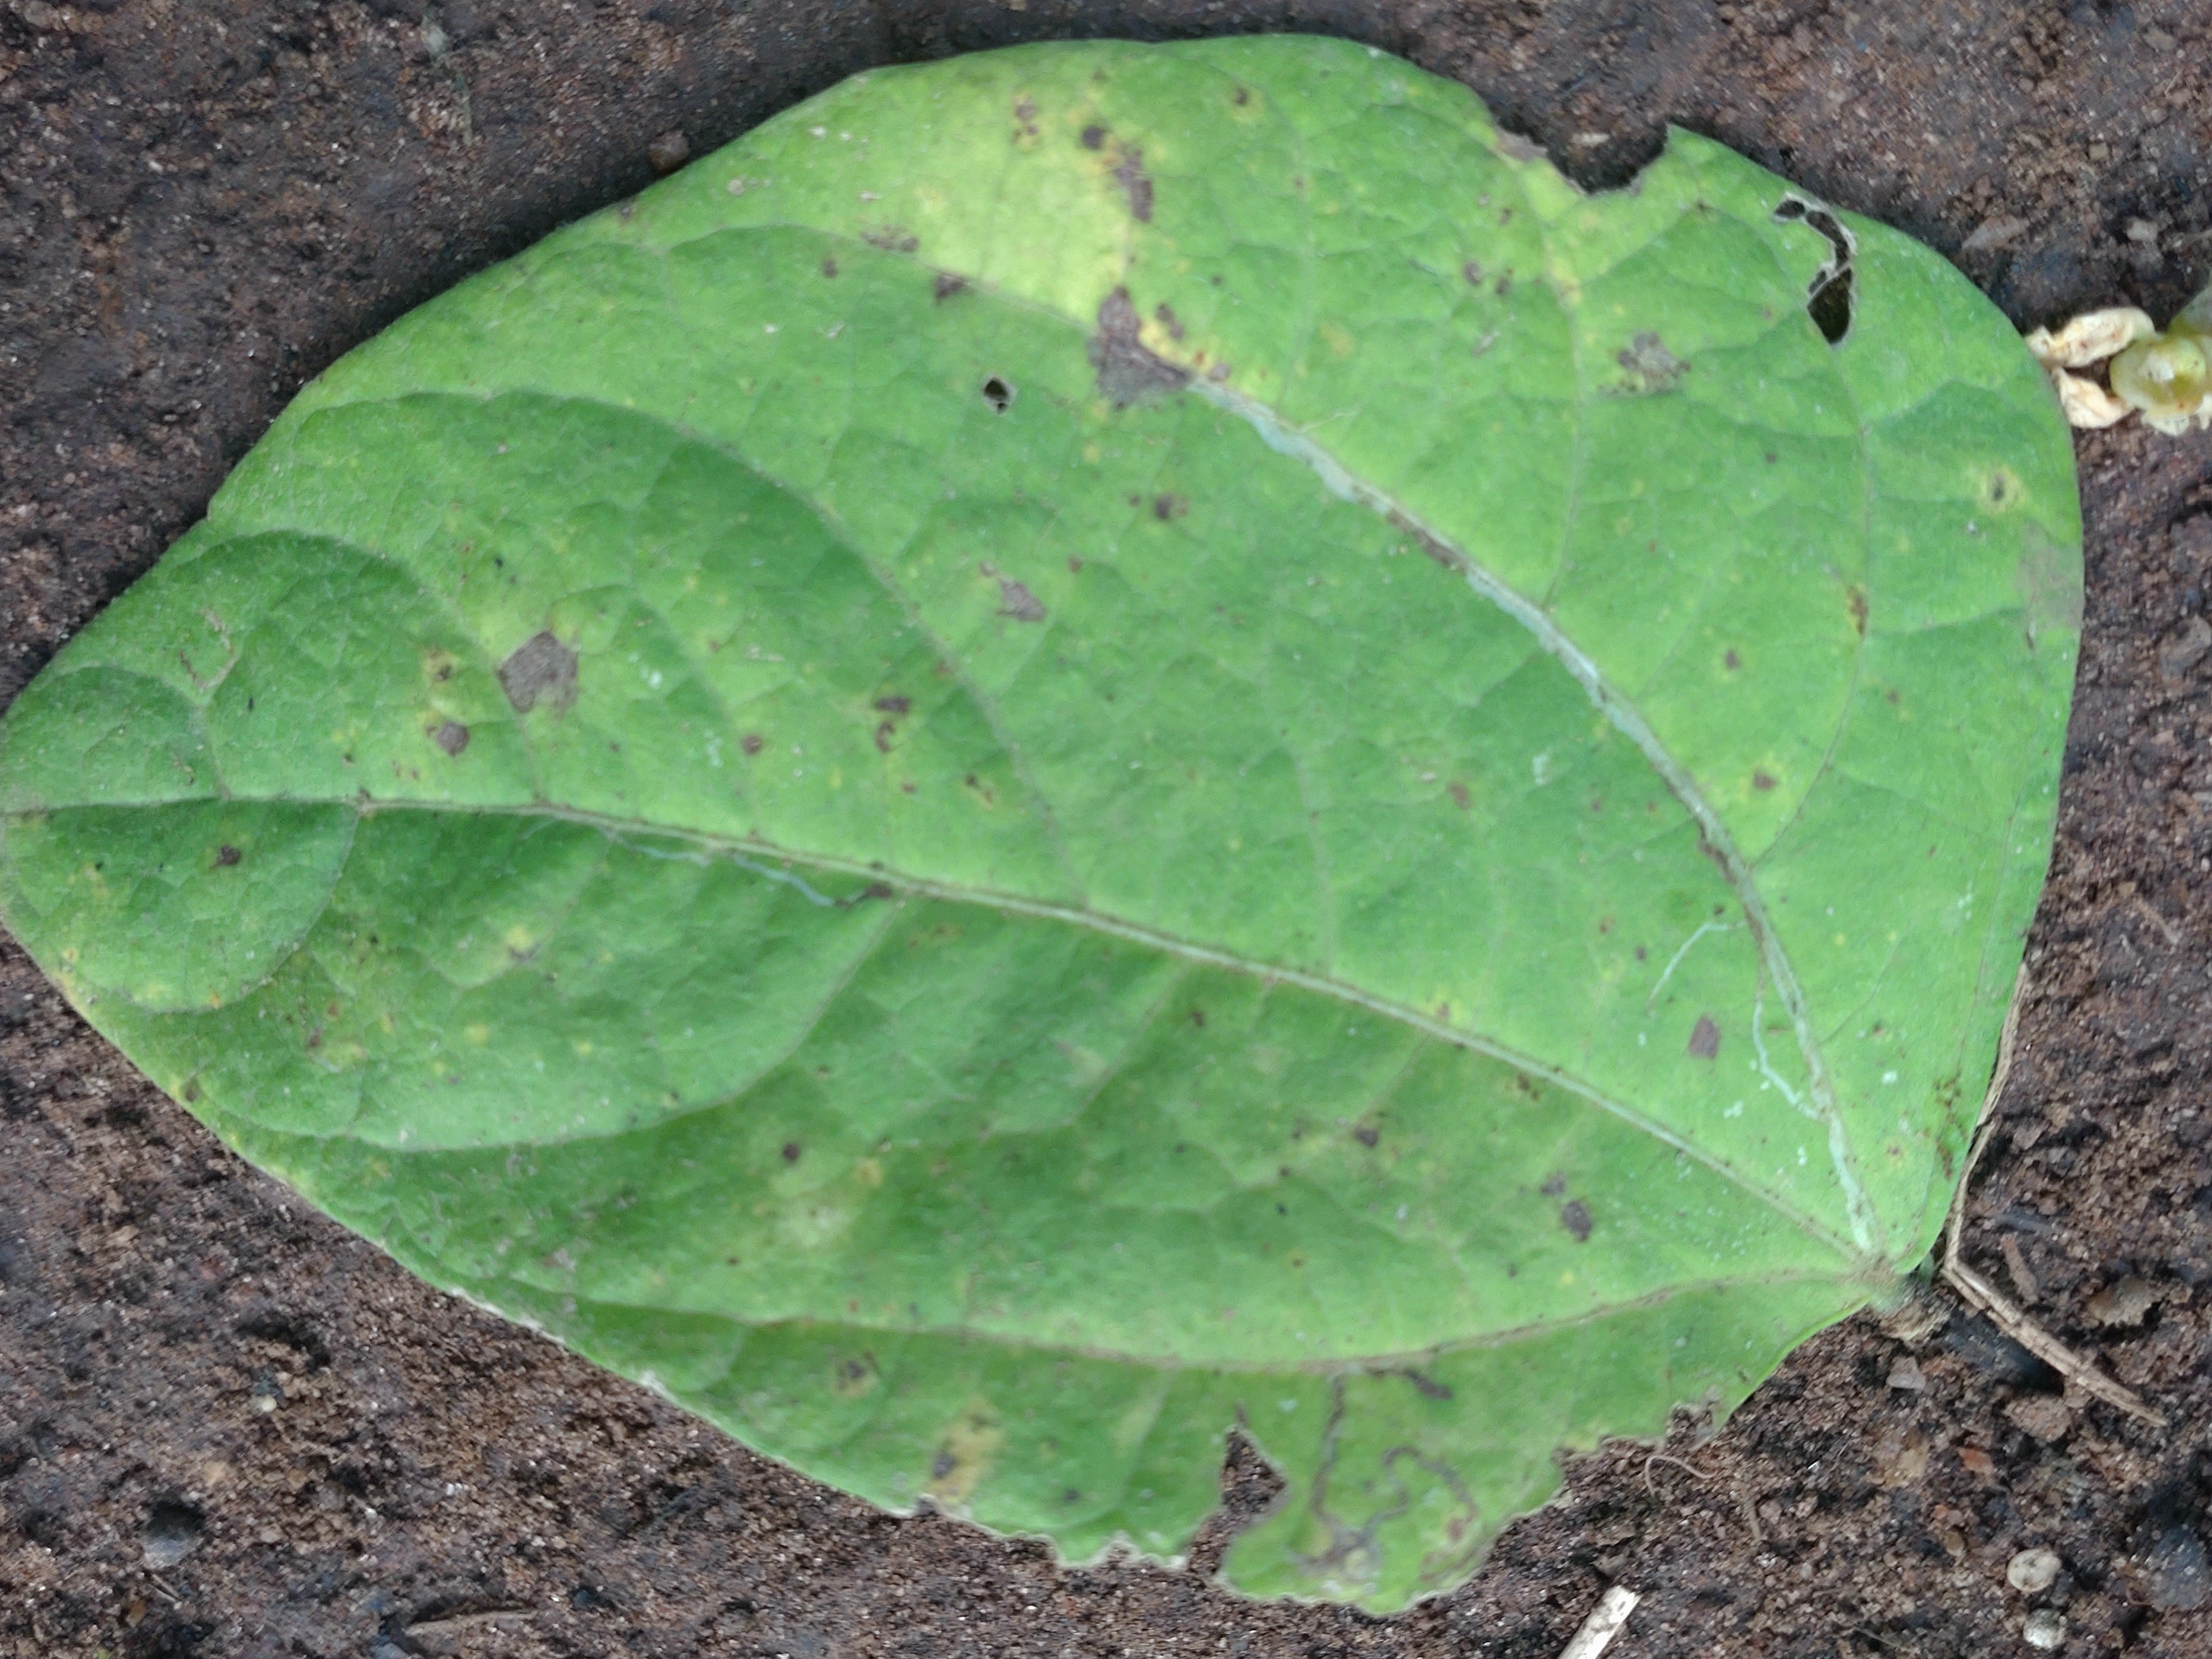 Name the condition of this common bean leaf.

anthracnose
